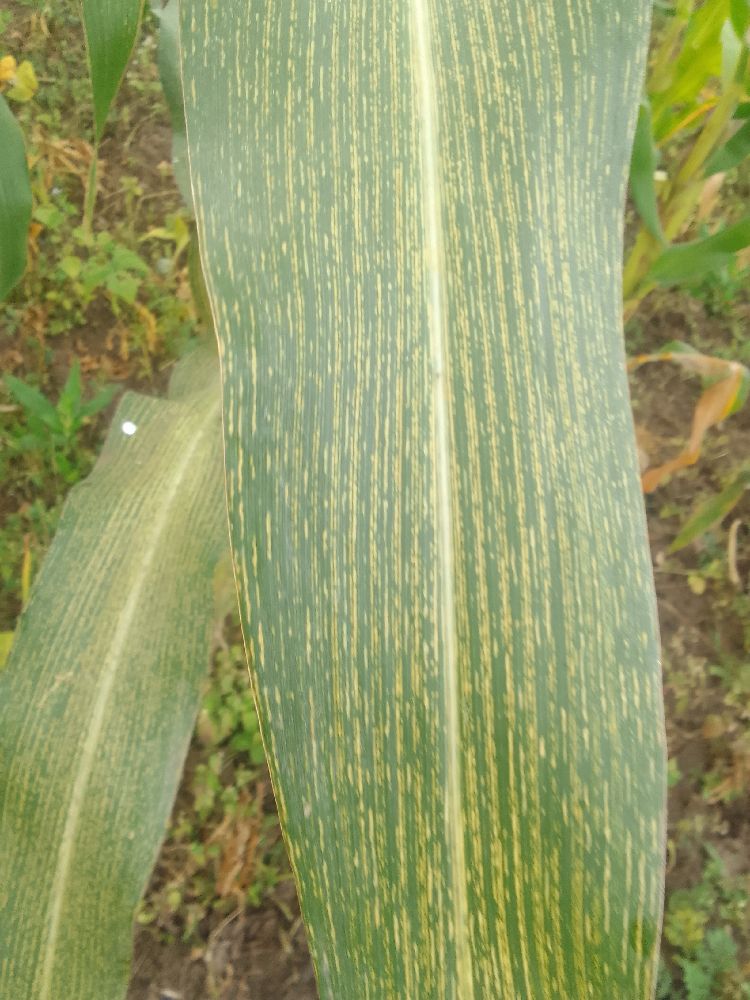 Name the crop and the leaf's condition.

maize, maize streak virus
